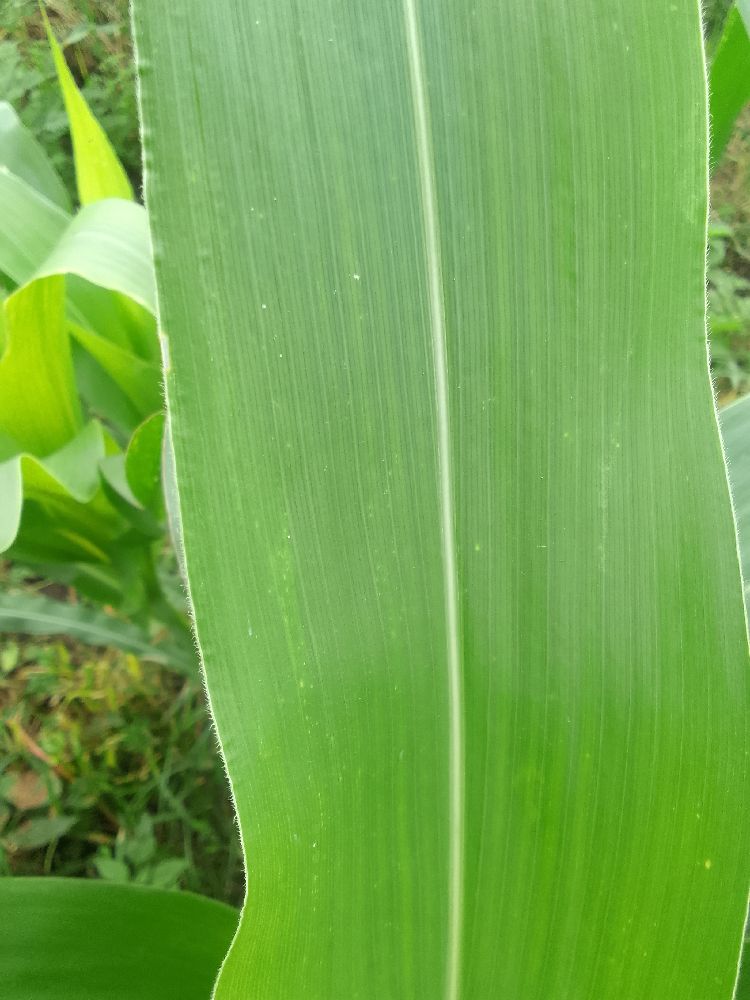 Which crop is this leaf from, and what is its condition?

maize, healthy
